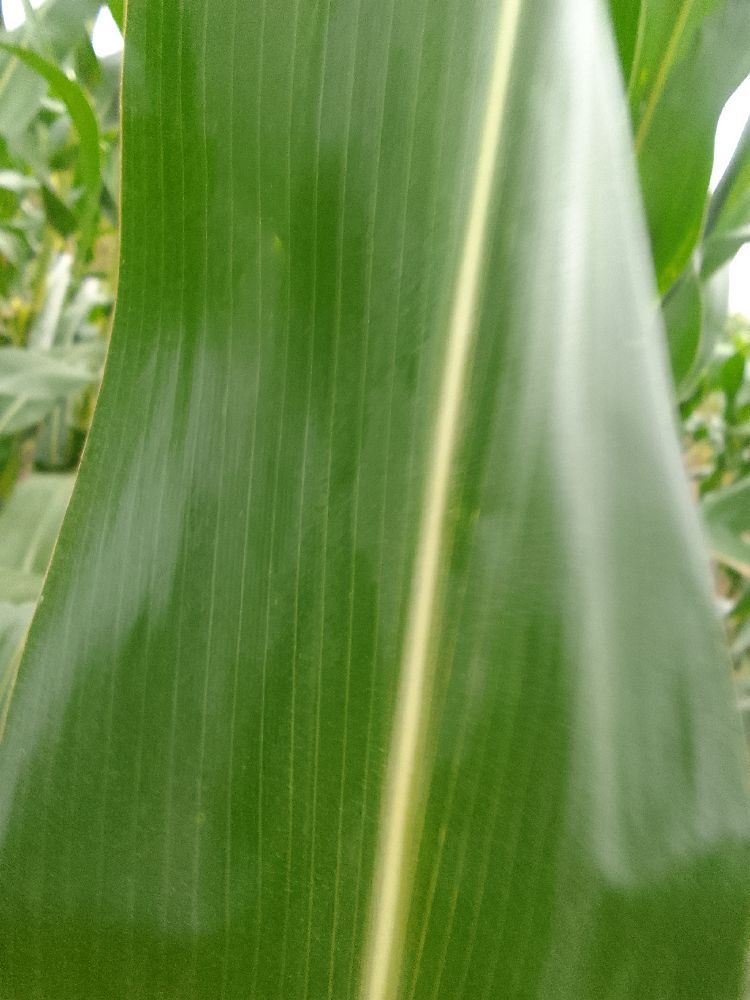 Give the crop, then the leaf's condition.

maize, healthy
